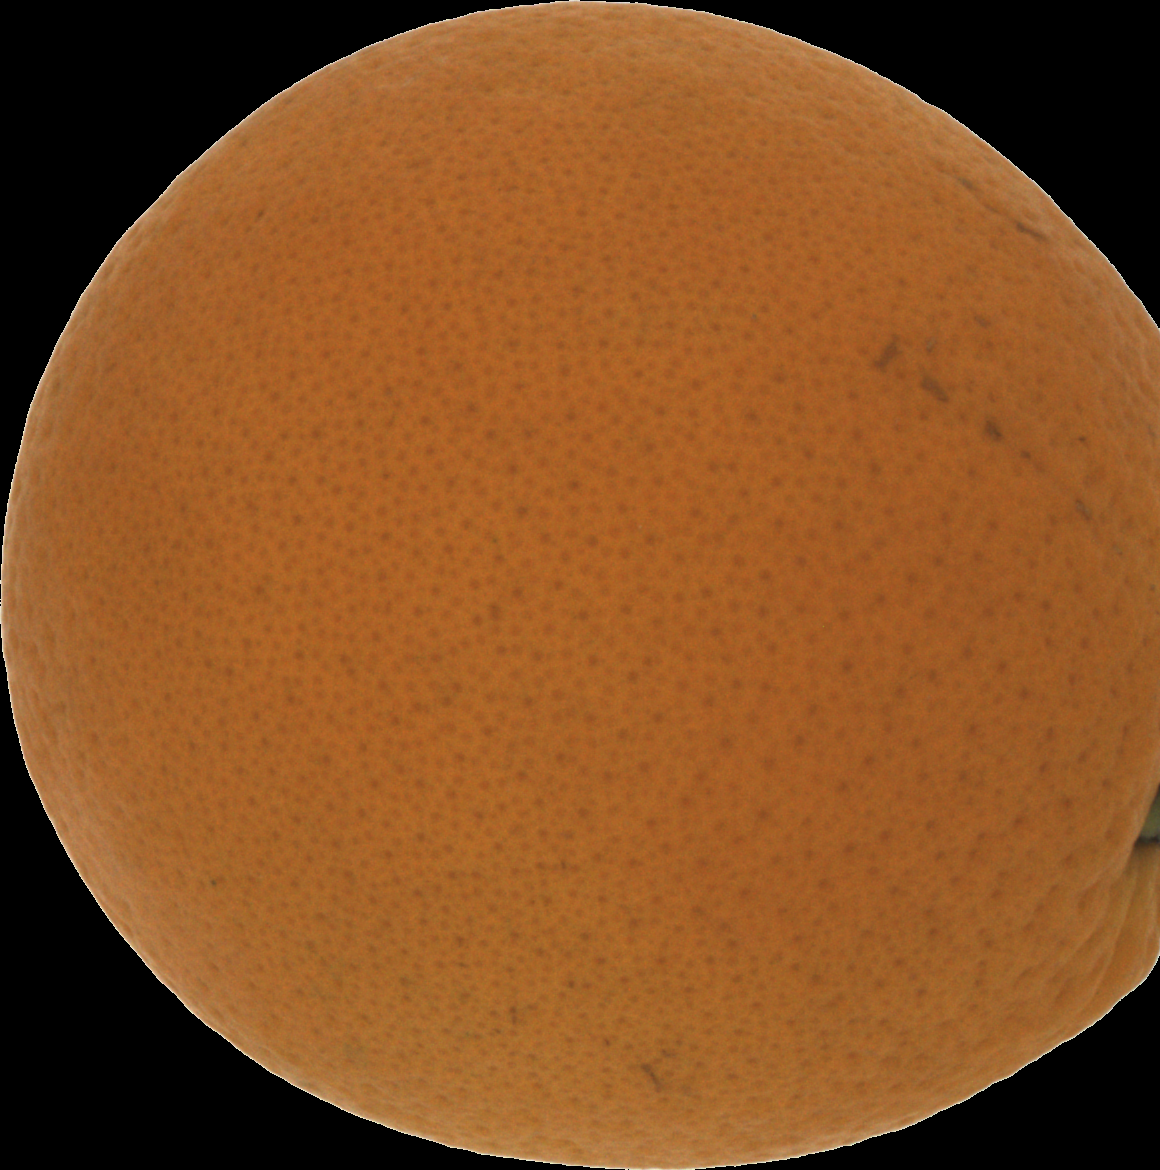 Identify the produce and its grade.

orange, good
